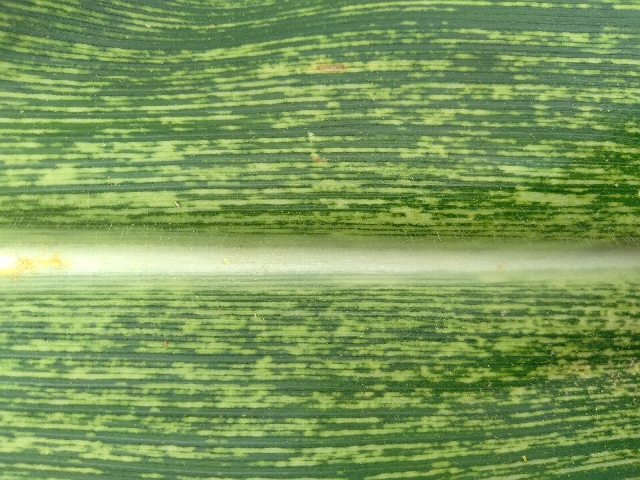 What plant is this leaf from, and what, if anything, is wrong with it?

maize, maize streak virus
